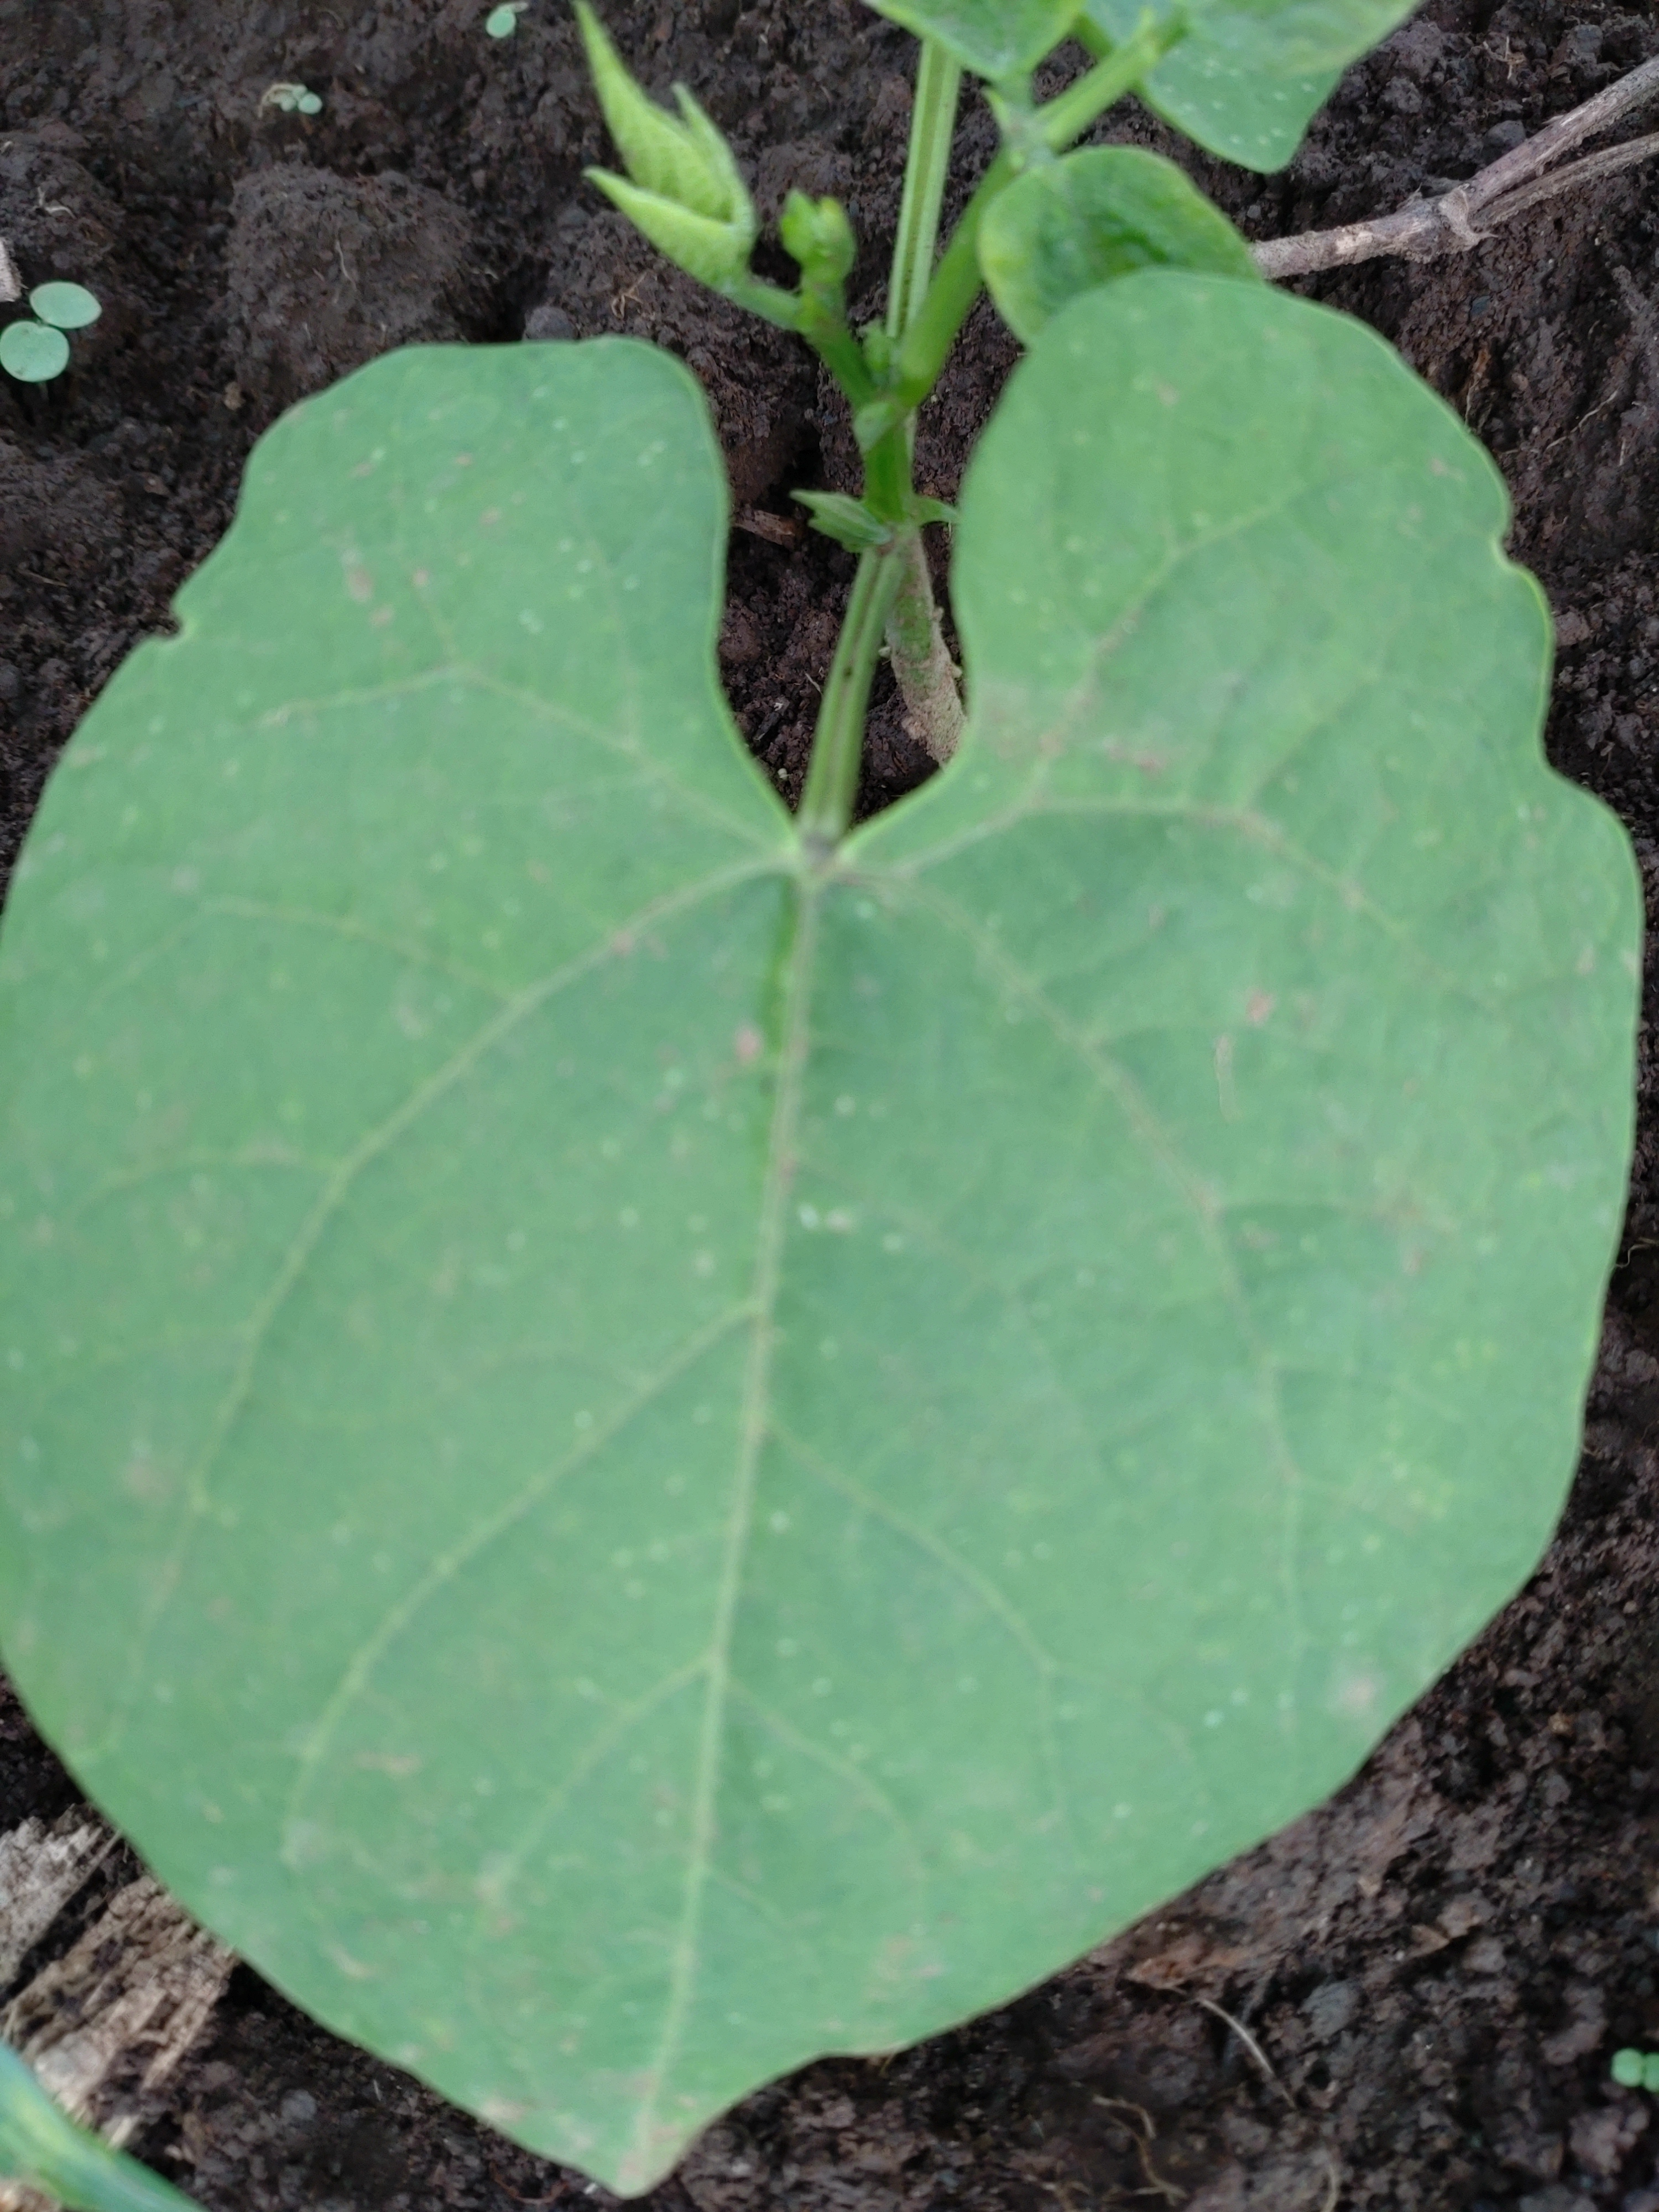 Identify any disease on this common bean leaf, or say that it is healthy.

healthy
